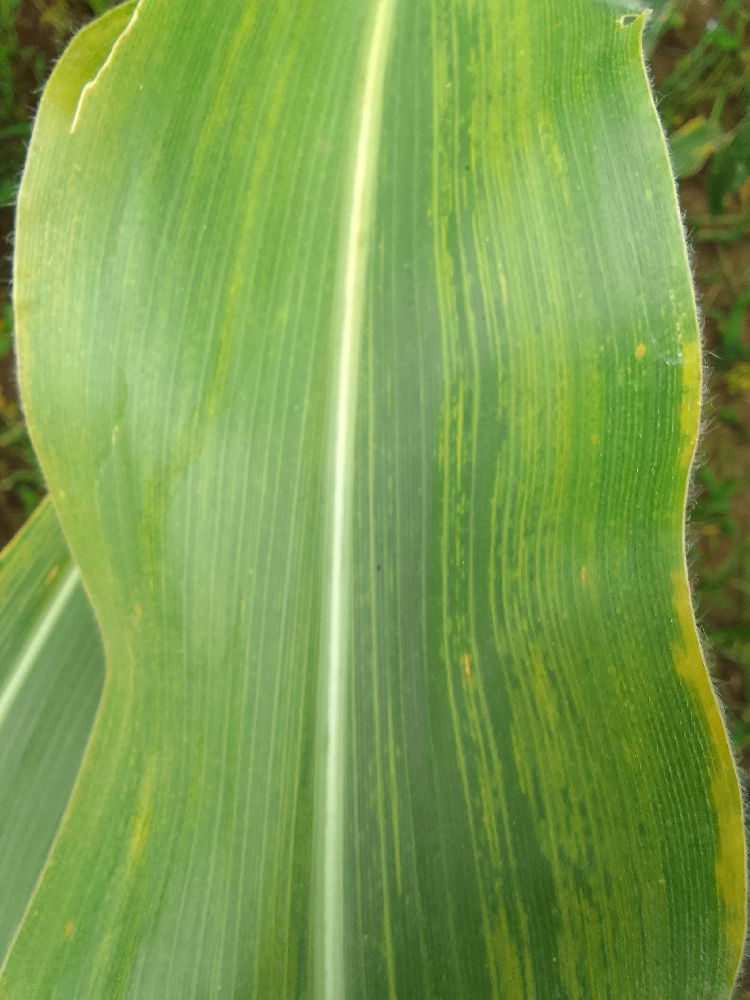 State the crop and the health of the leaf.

maize, maize lethal necrosis
